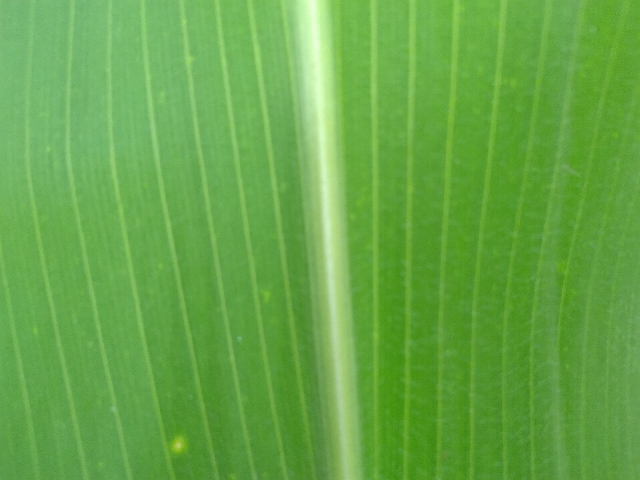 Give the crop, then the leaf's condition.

maize, healthy
